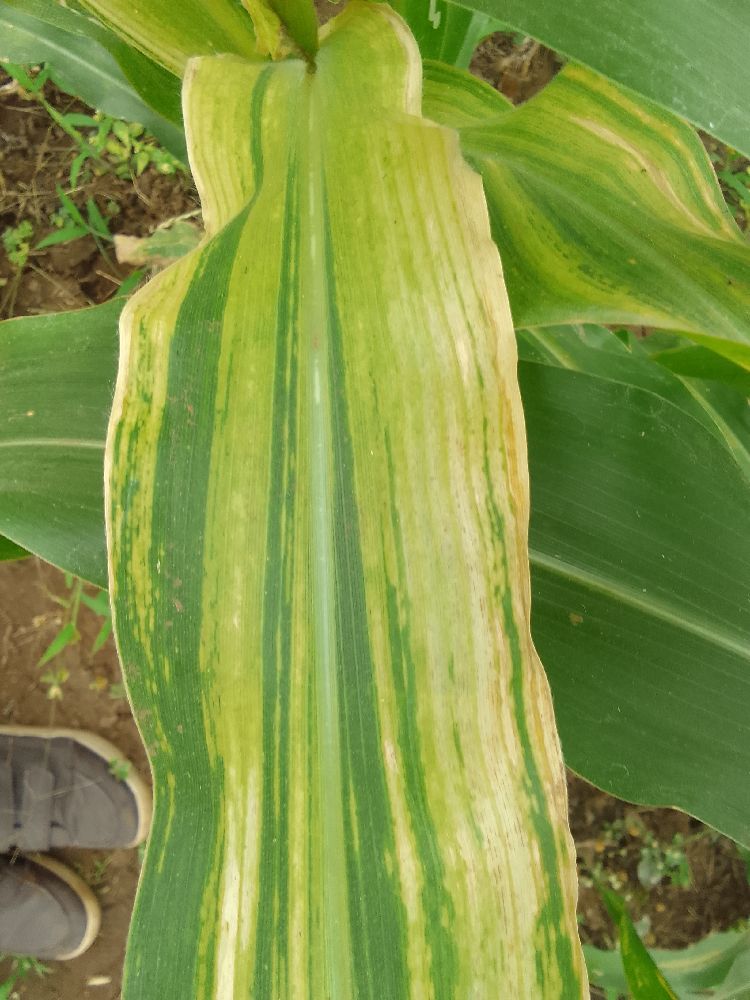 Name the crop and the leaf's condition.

maize, maize lethal necrosis
